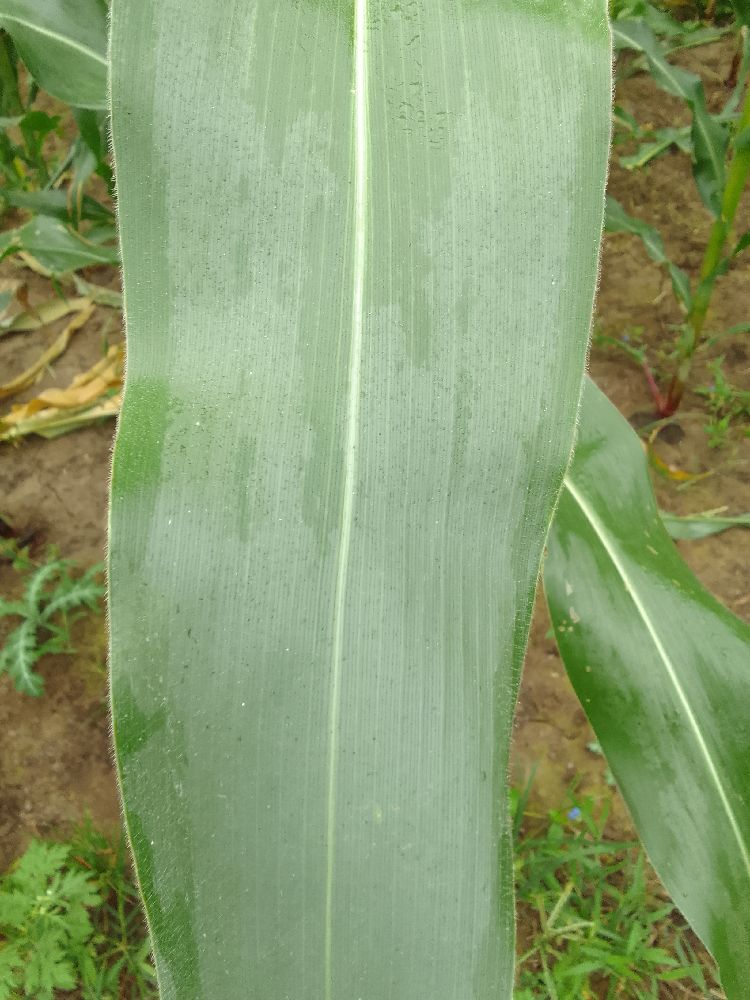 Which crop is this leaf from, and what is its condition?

maize, healthy
